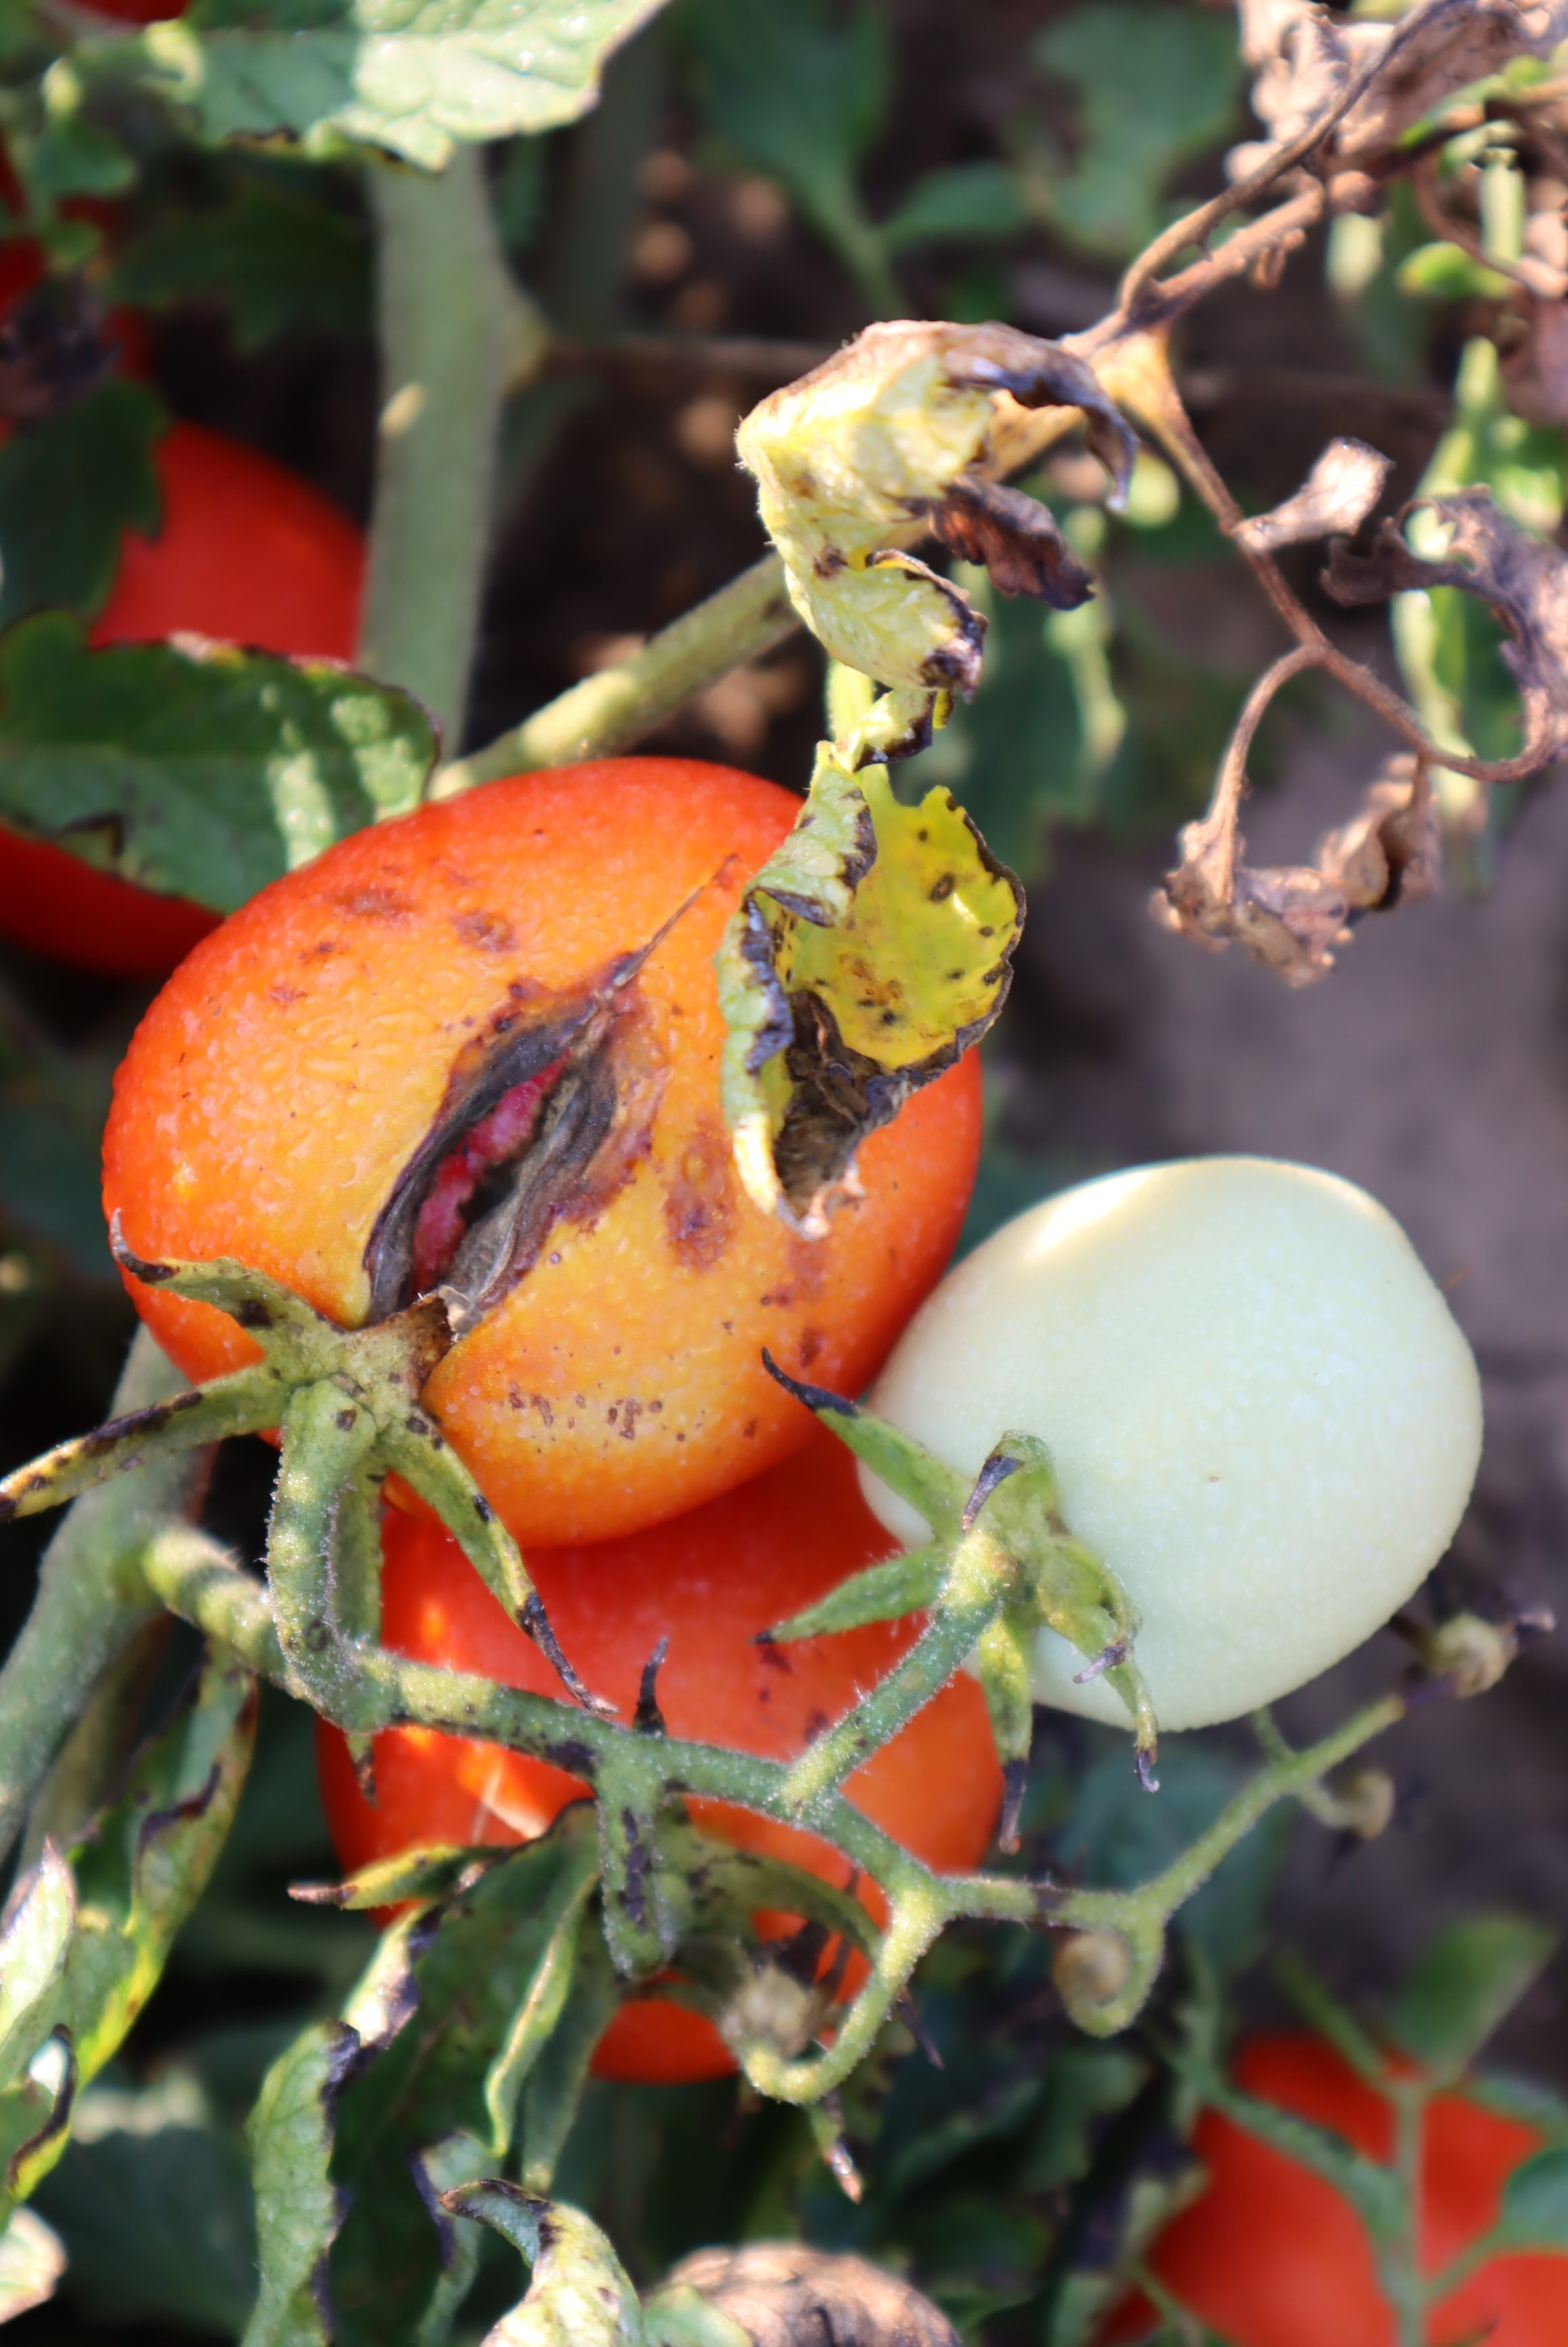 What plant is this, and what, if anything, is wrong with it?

tomato, anthracnose, bacterial spot, drought
